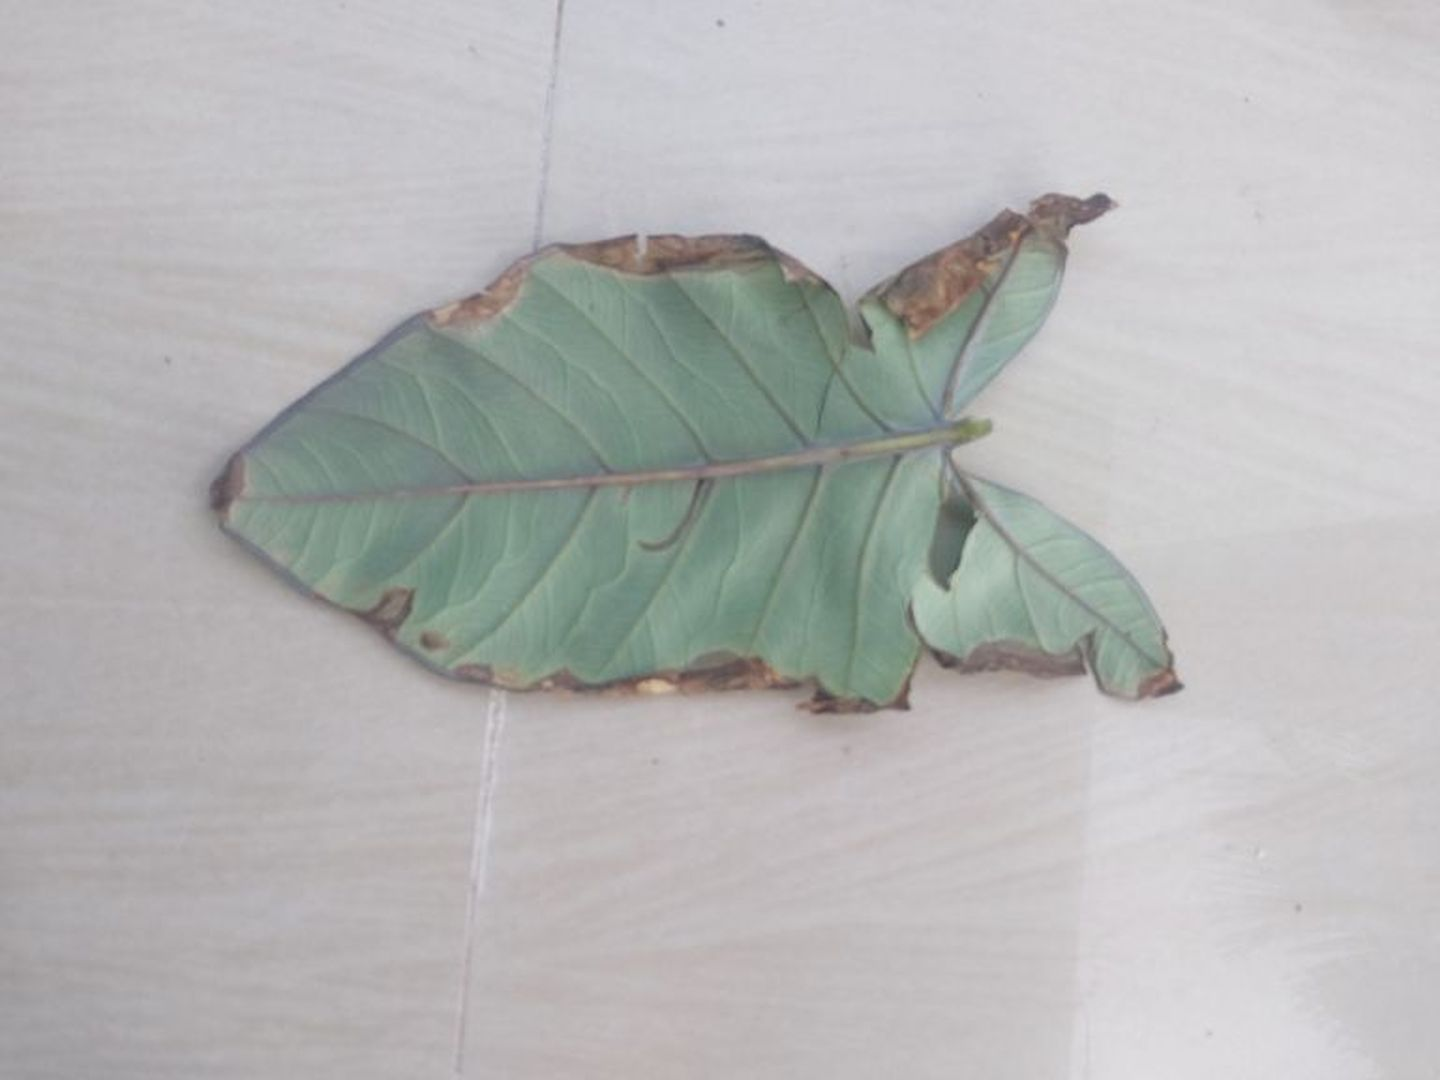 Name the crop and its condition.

taro, leaf blight
